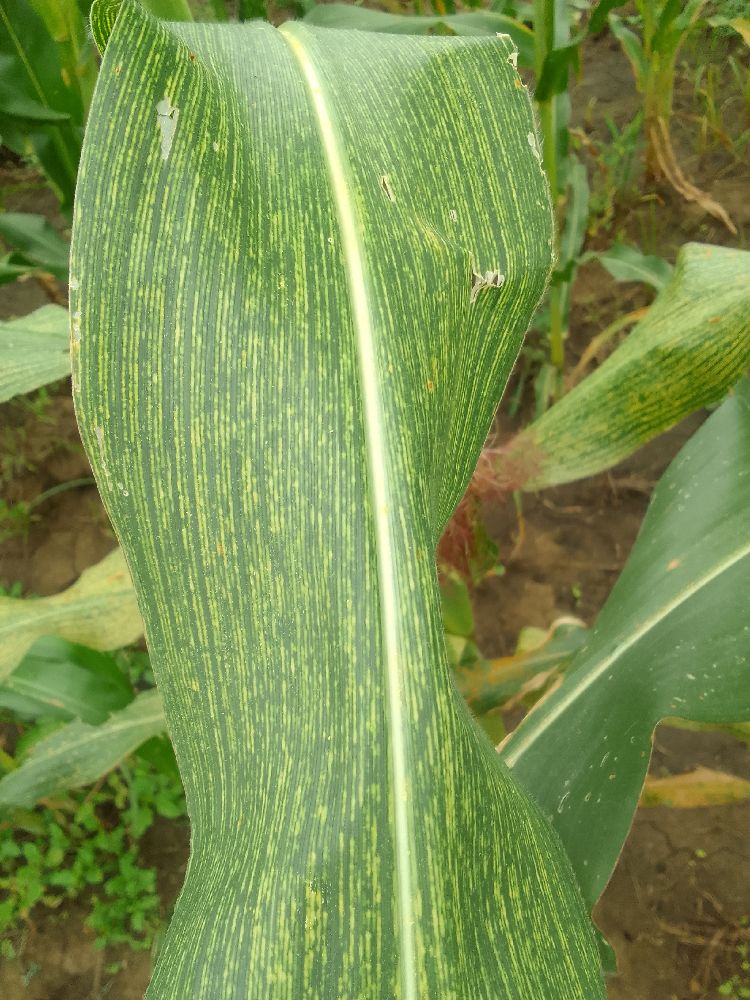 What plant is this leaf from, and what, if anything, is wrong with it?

maize, maize streak virus
